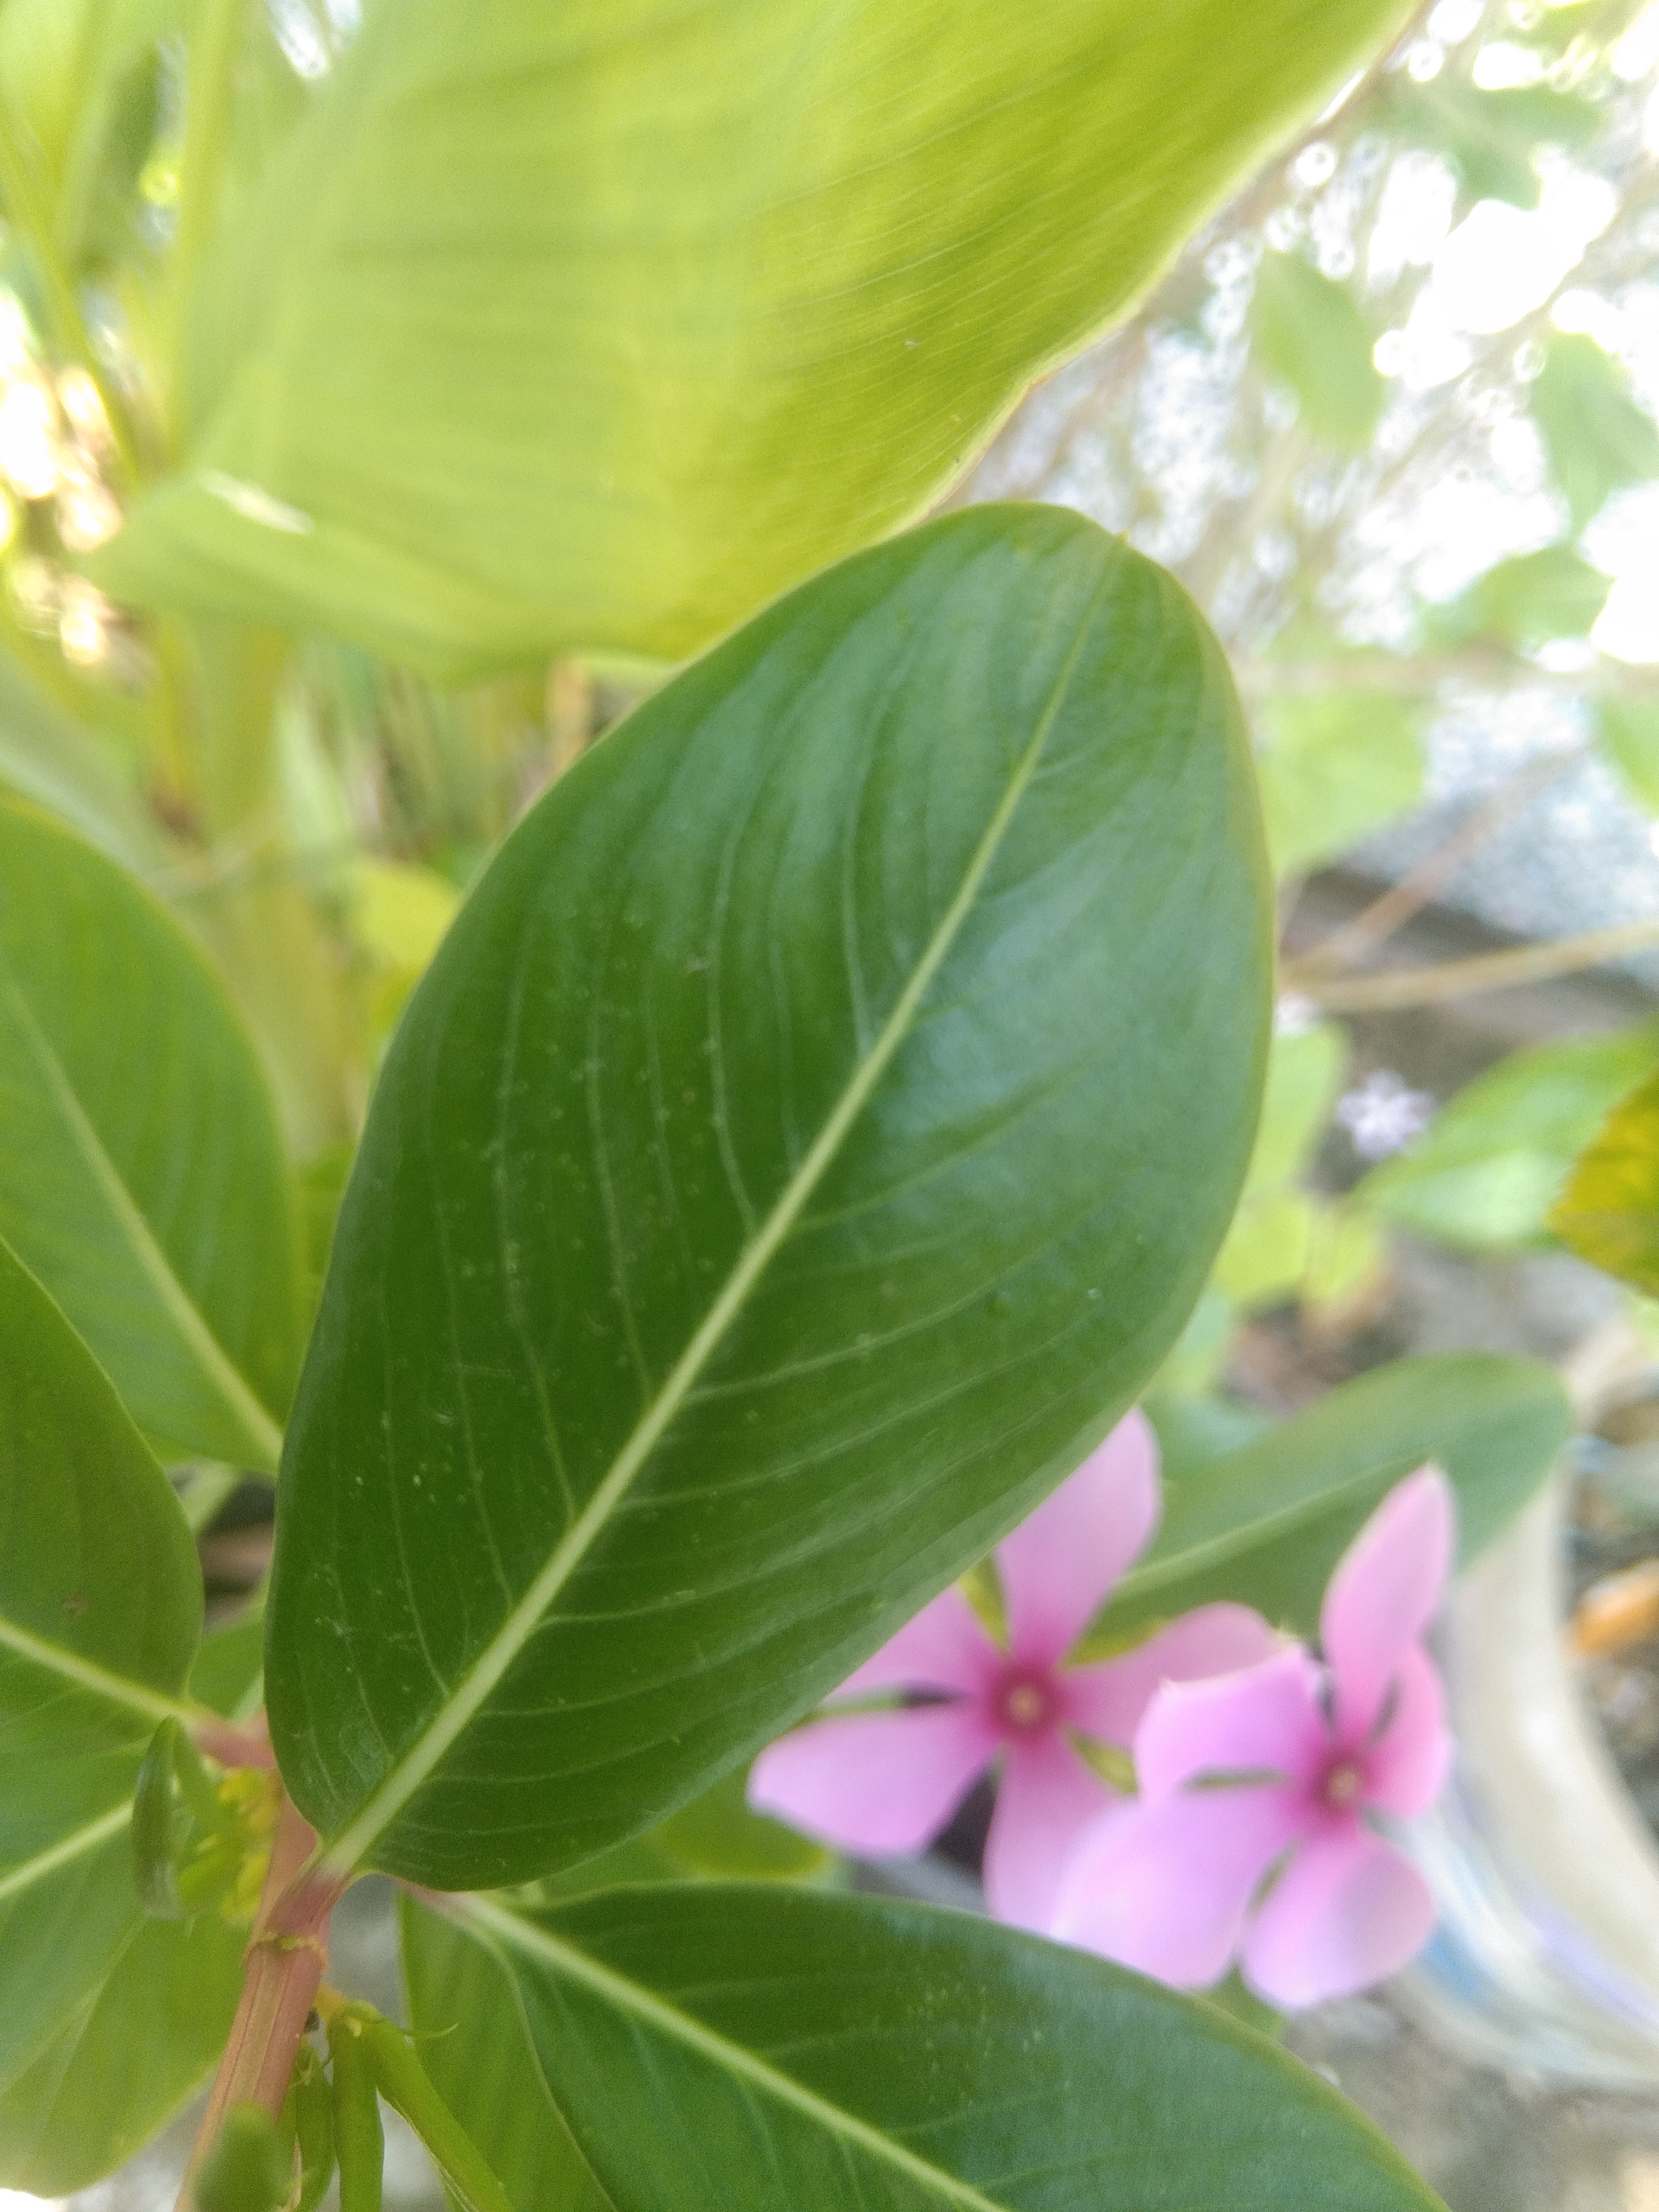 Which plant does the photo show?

rose periwinkle
